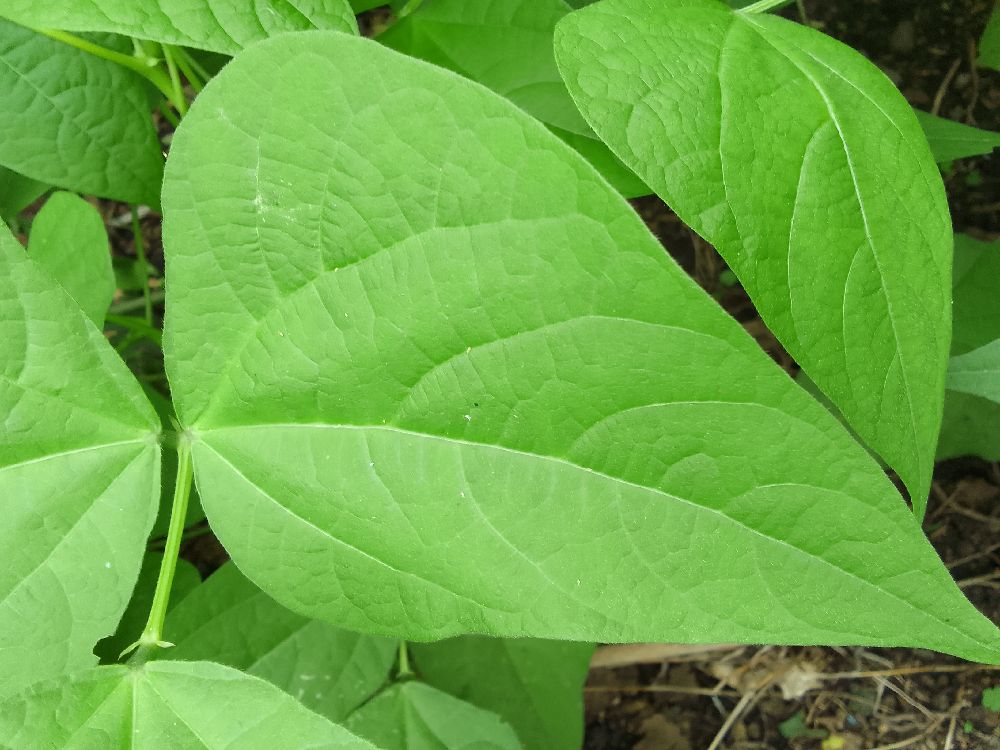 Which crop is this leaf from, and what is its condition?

common bean, healthy
